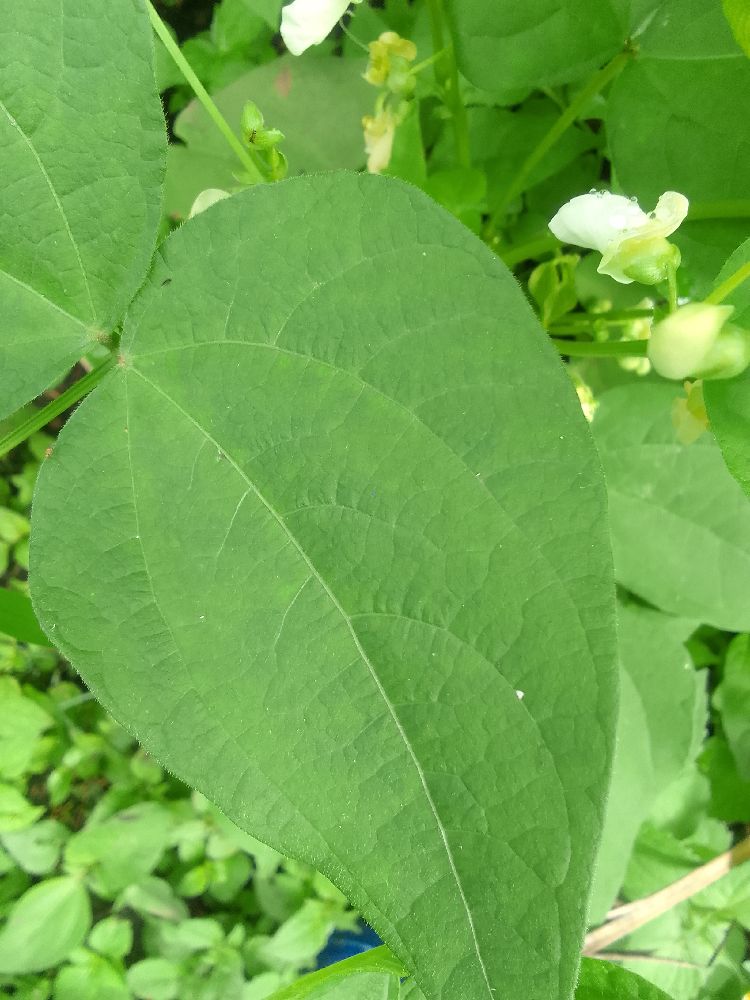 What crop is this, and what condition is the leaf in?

common bean, healthy
